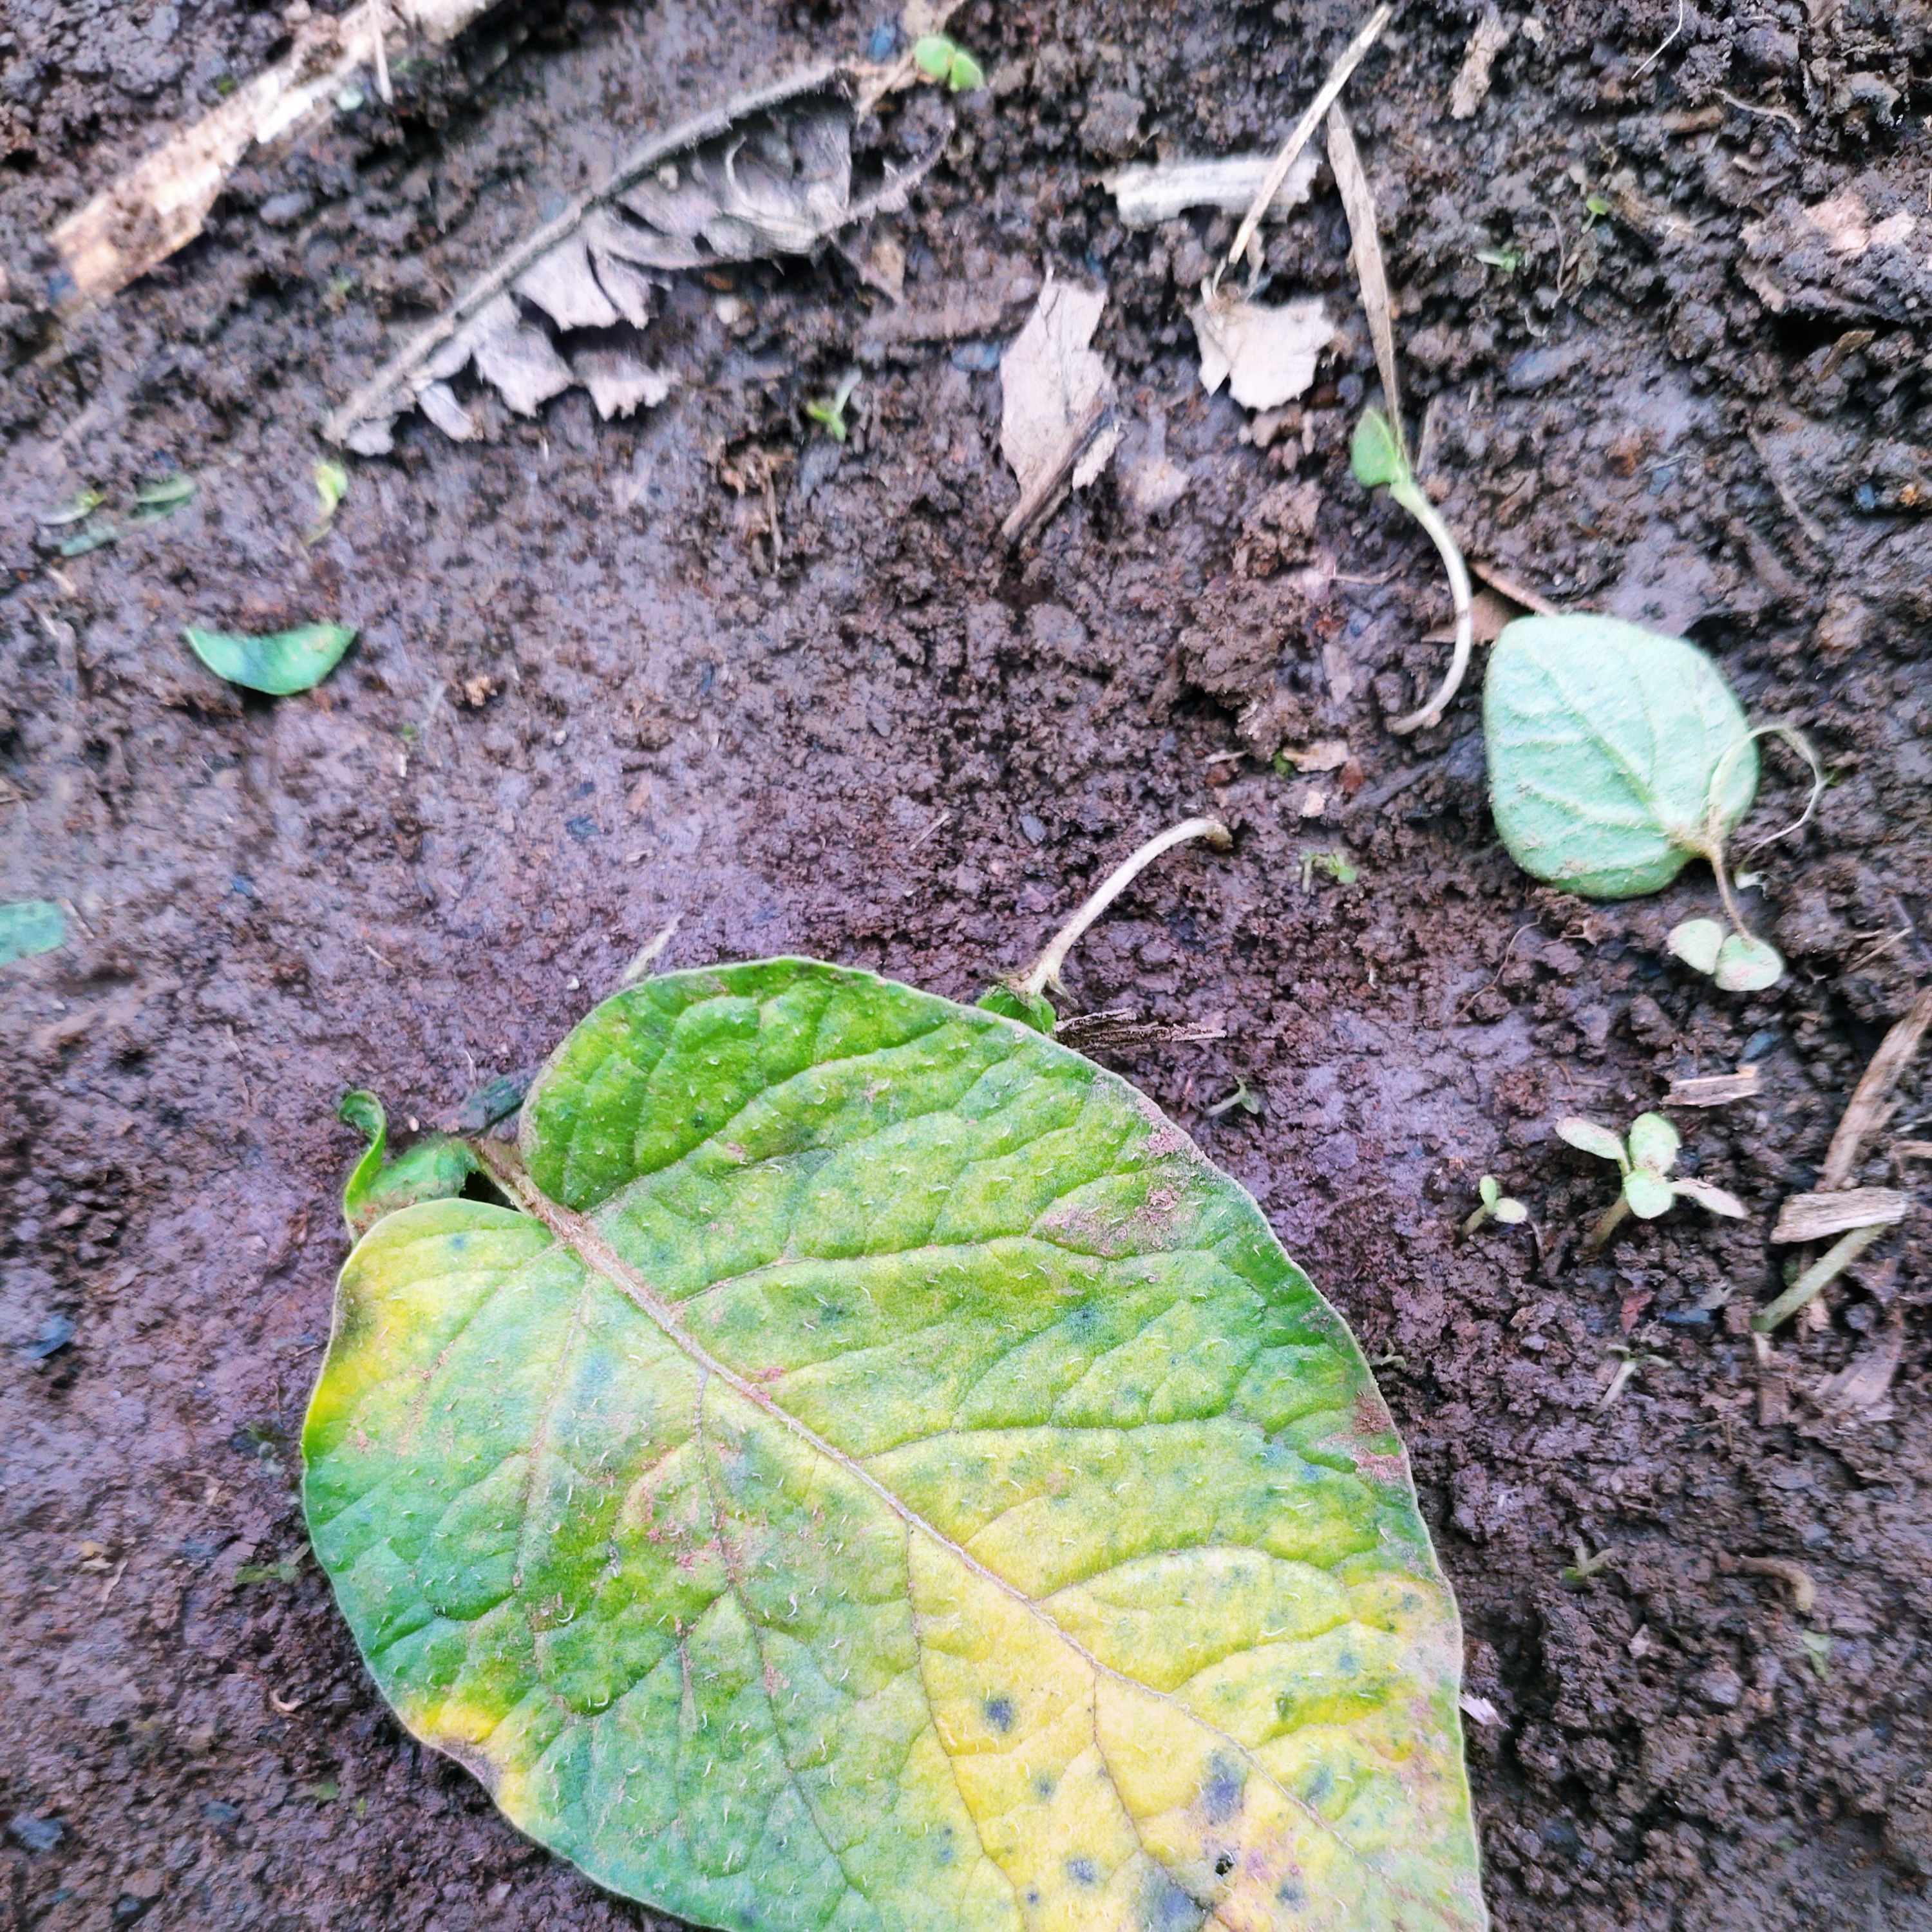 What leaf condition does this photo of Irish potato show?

late blight
